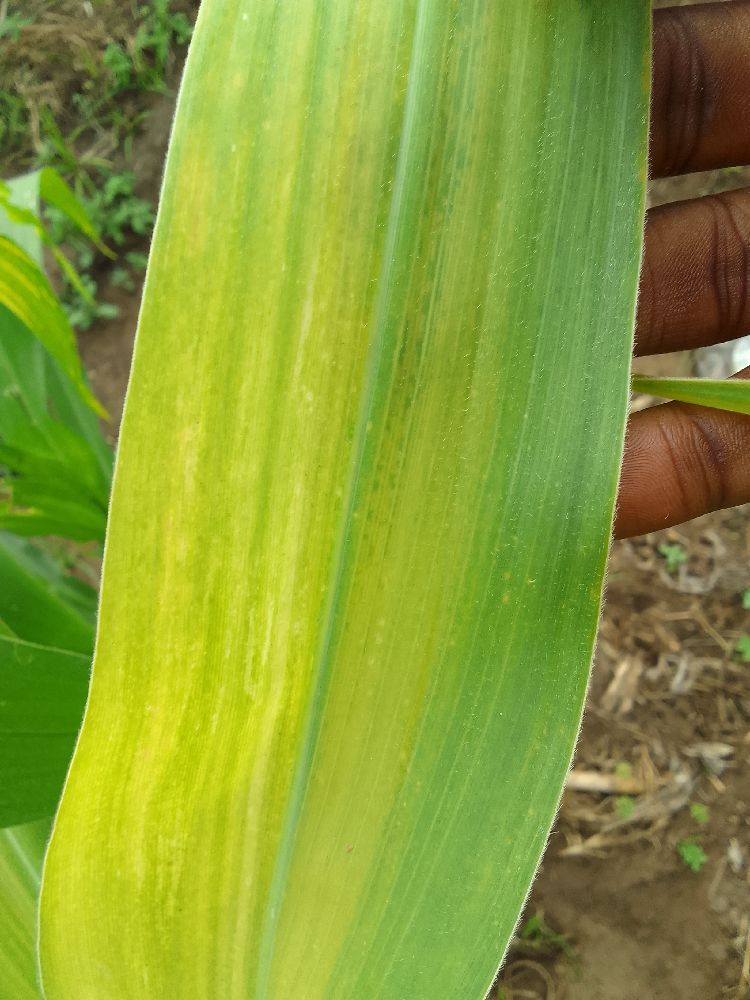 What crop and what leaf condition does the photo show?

maize, maize lethal necrosis
